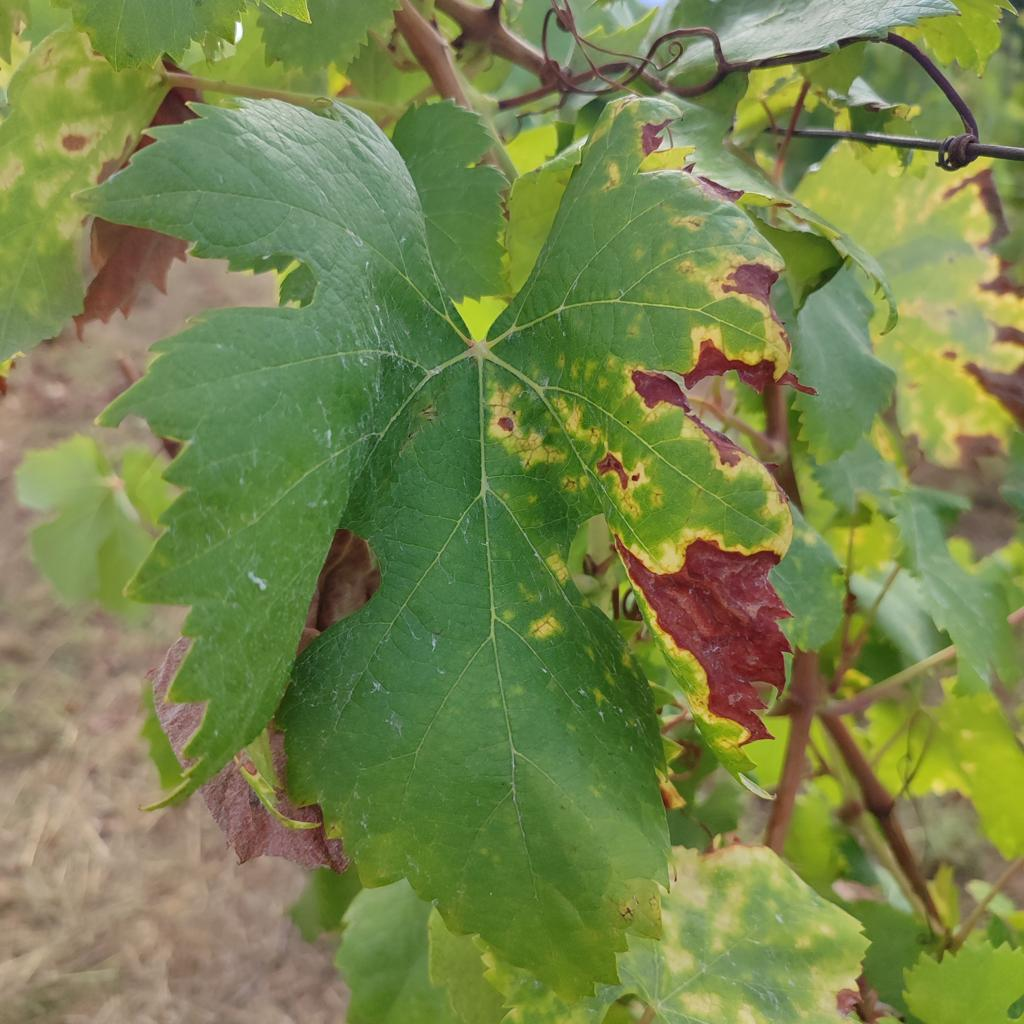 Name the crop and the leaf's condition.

grapevine, esca complex
